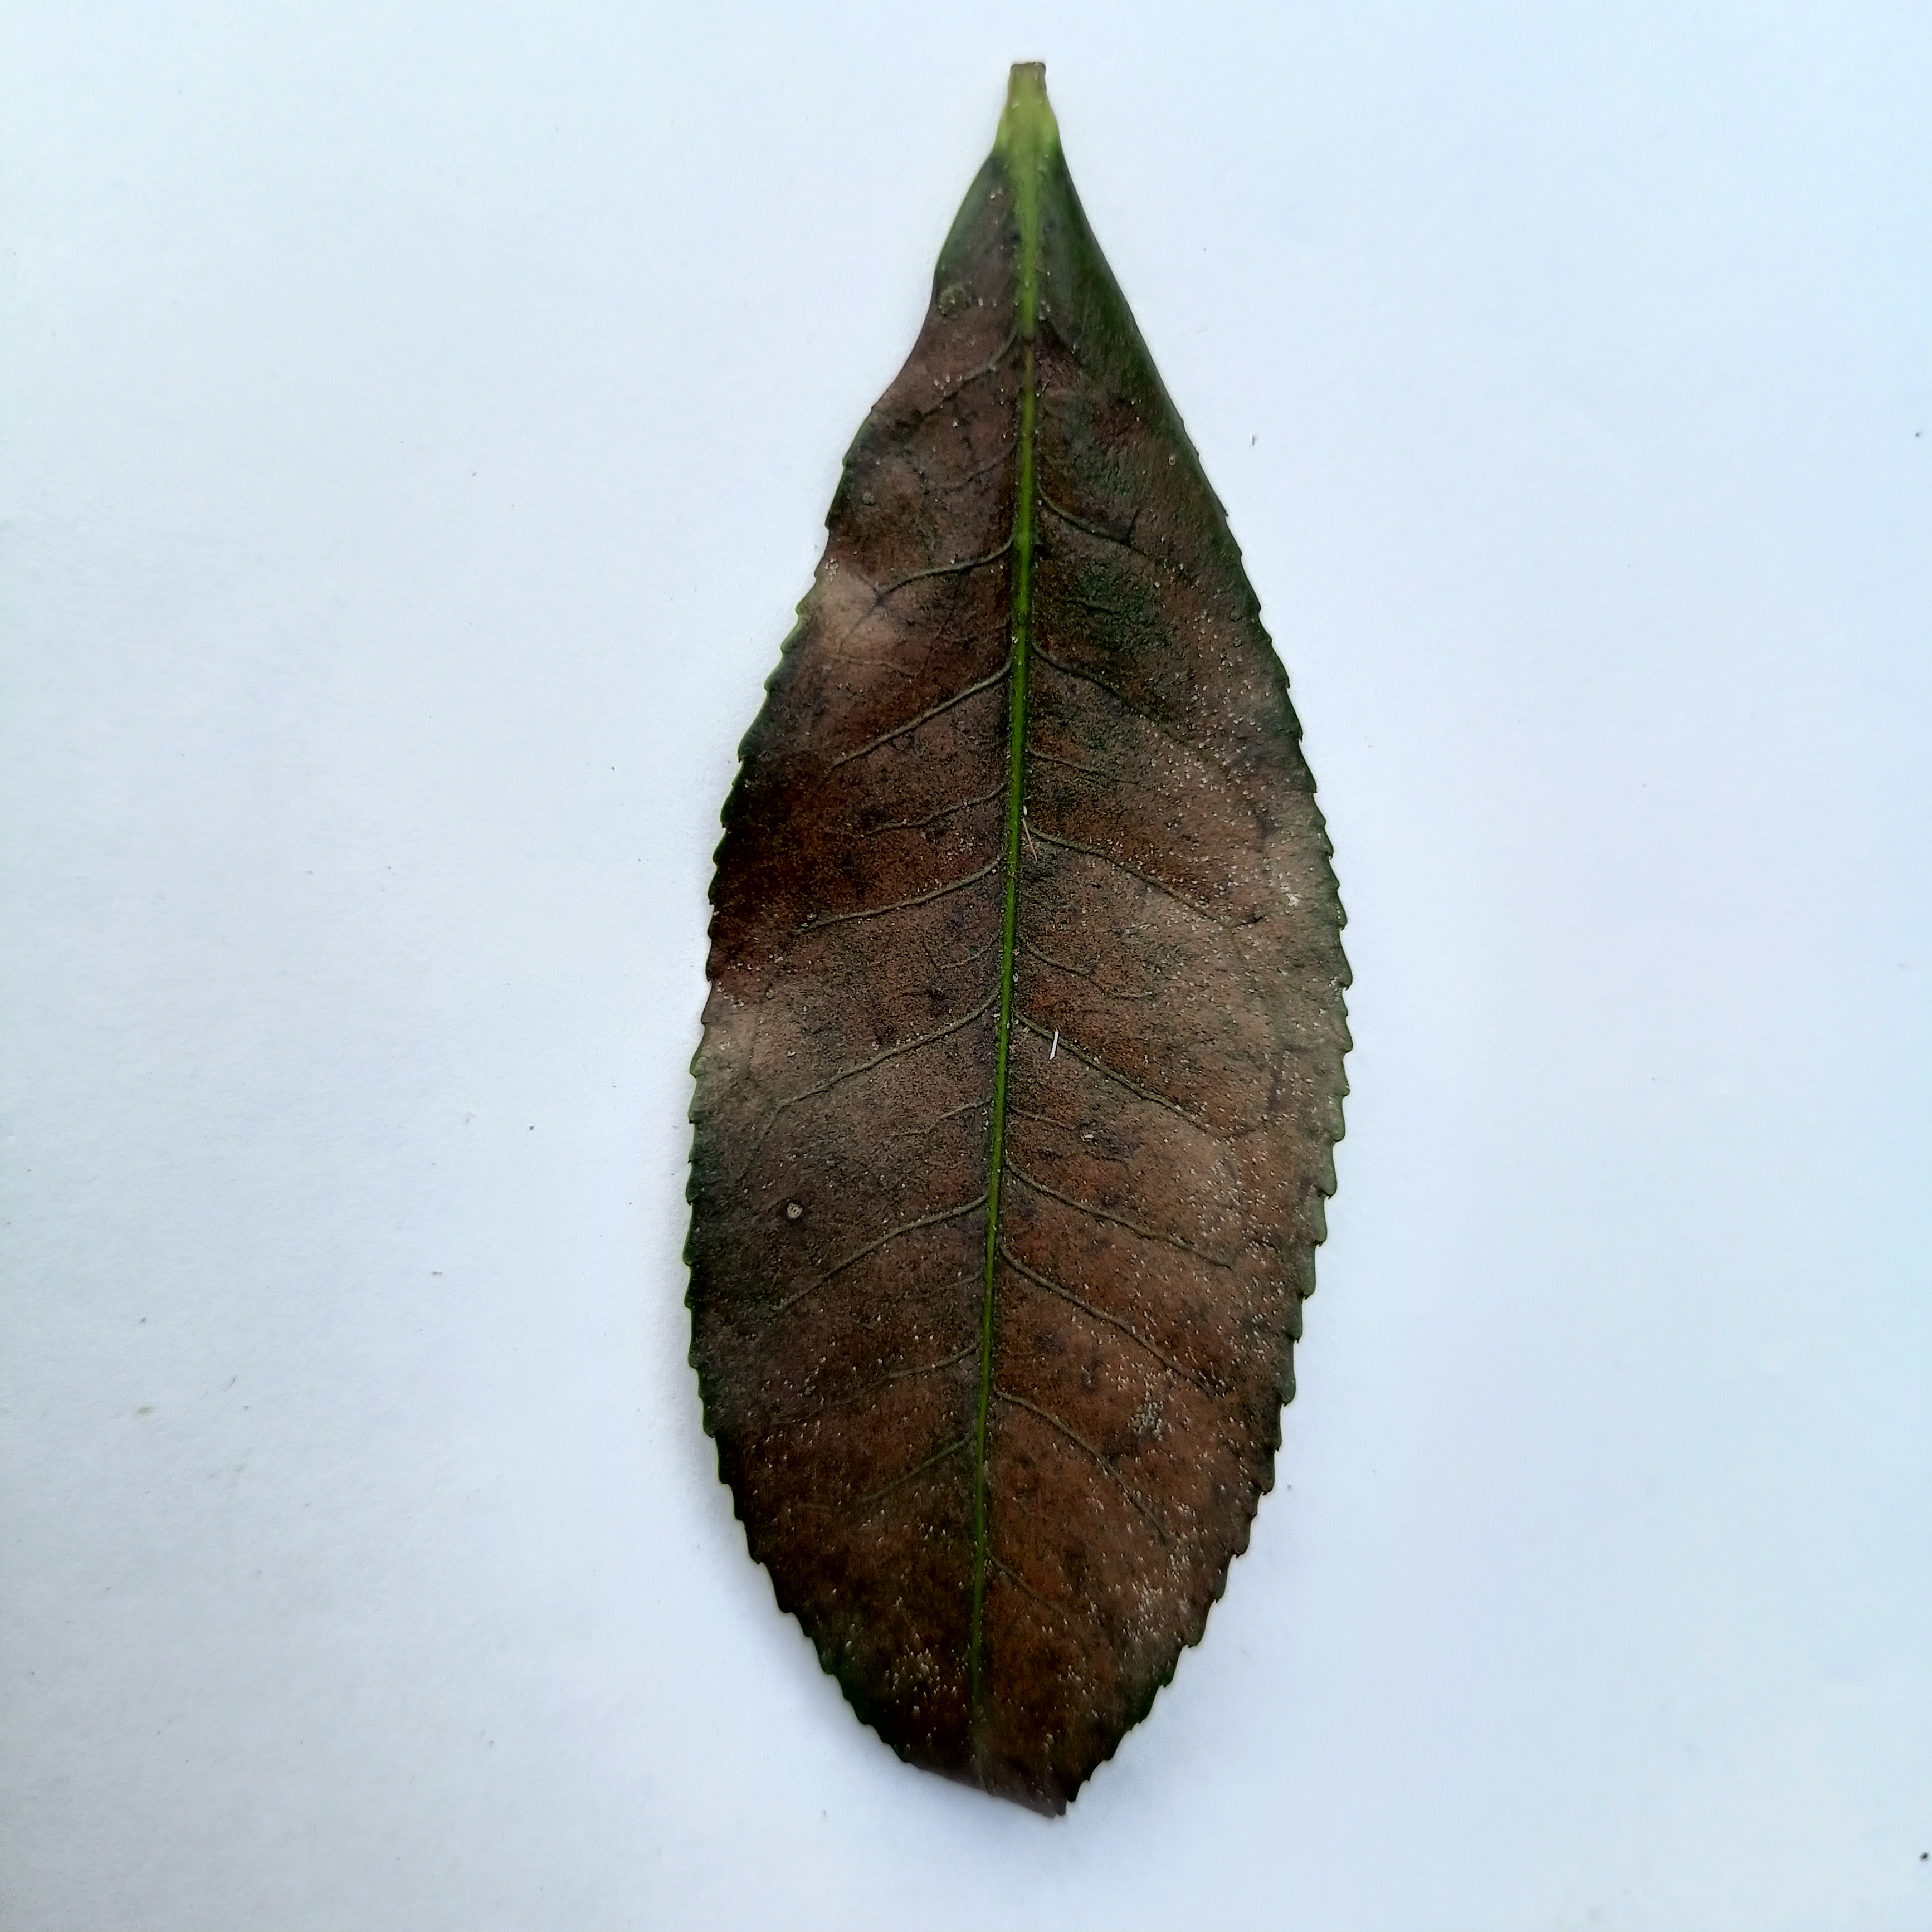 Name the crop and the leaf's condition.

tea, red rust
